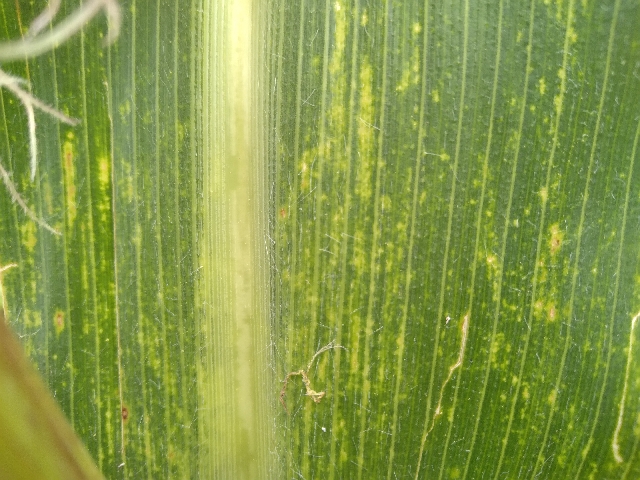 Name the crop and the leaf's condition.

maize, maize lethal necrosis
